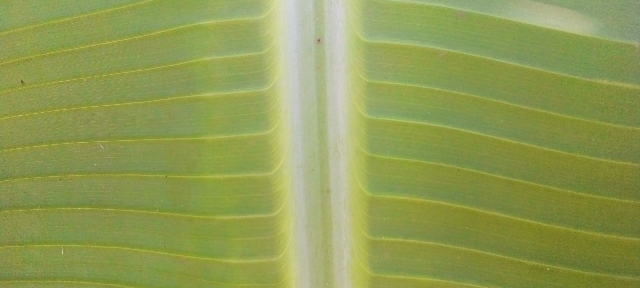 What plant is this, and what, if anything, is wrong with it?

banana, healthy
